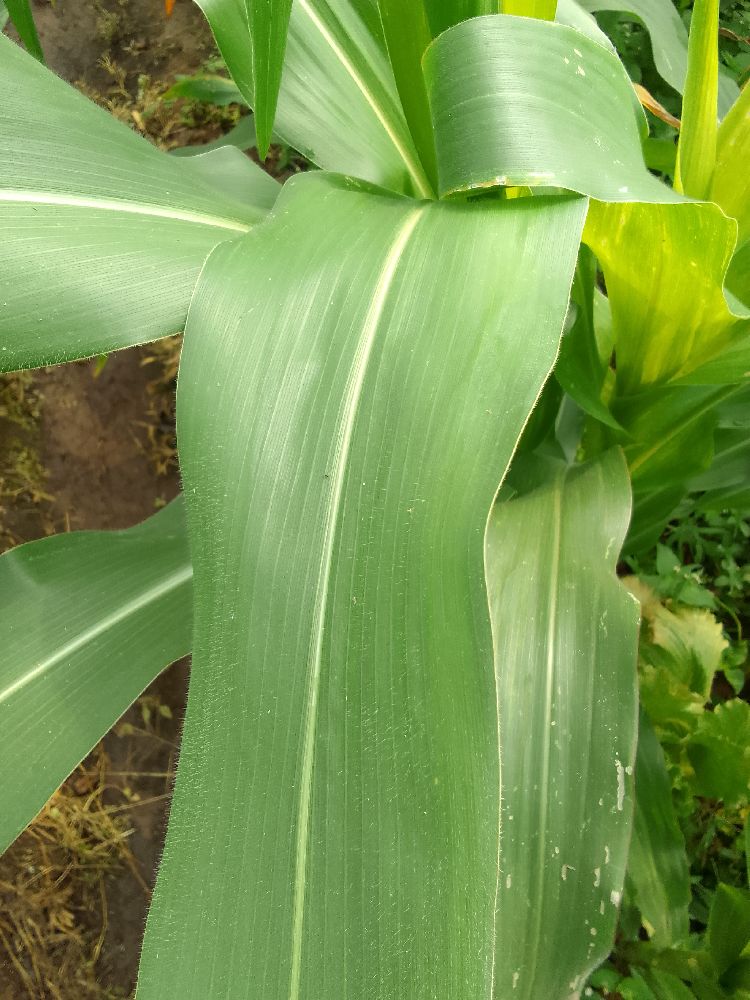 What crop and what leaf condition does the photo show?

maize, healthy
